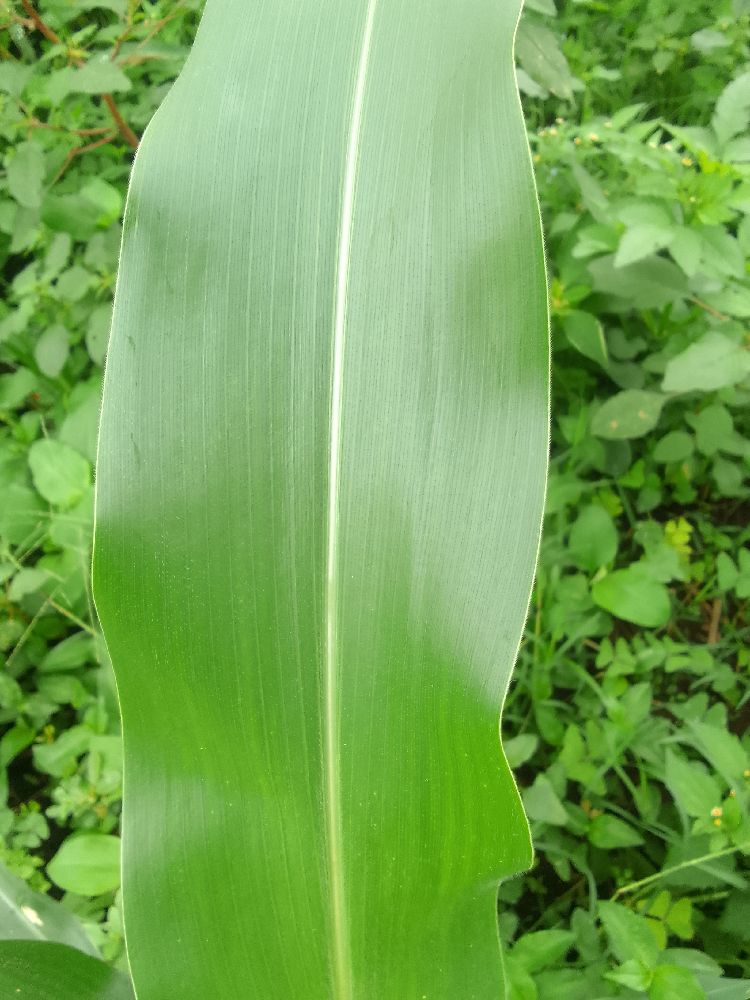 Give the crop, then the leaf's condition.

maize, healthy
